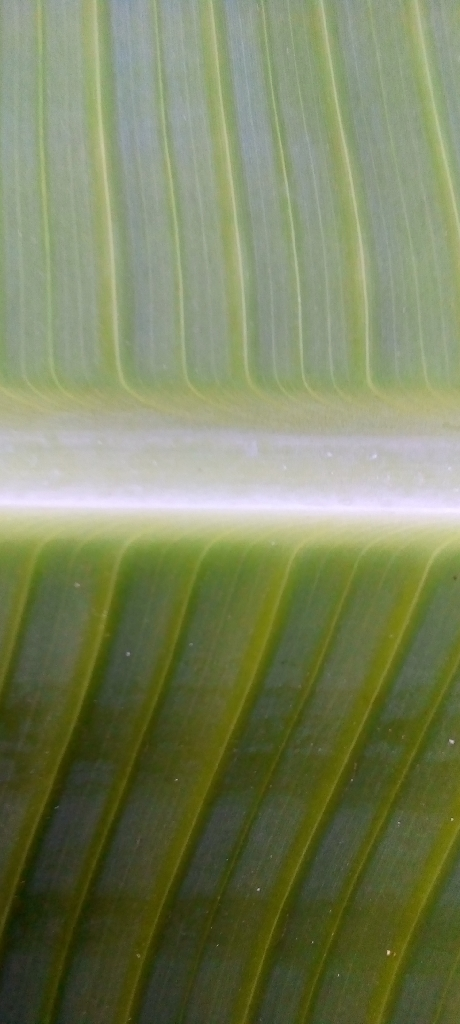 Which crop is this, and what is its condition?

banana, healthy
